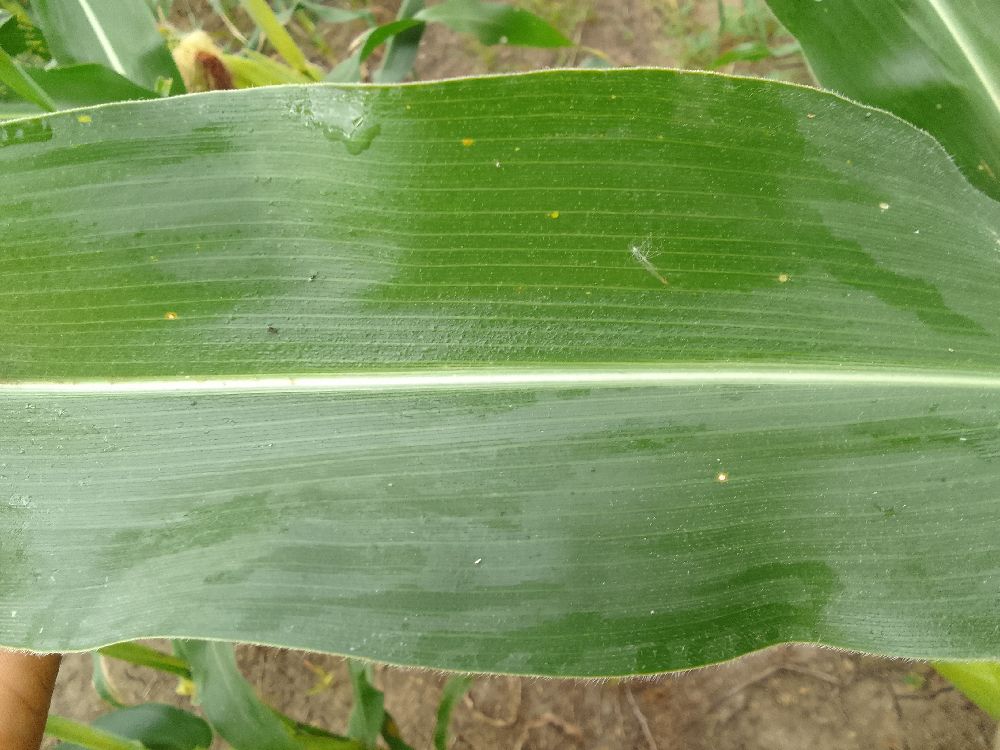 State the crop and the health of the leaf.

maize, healthy
